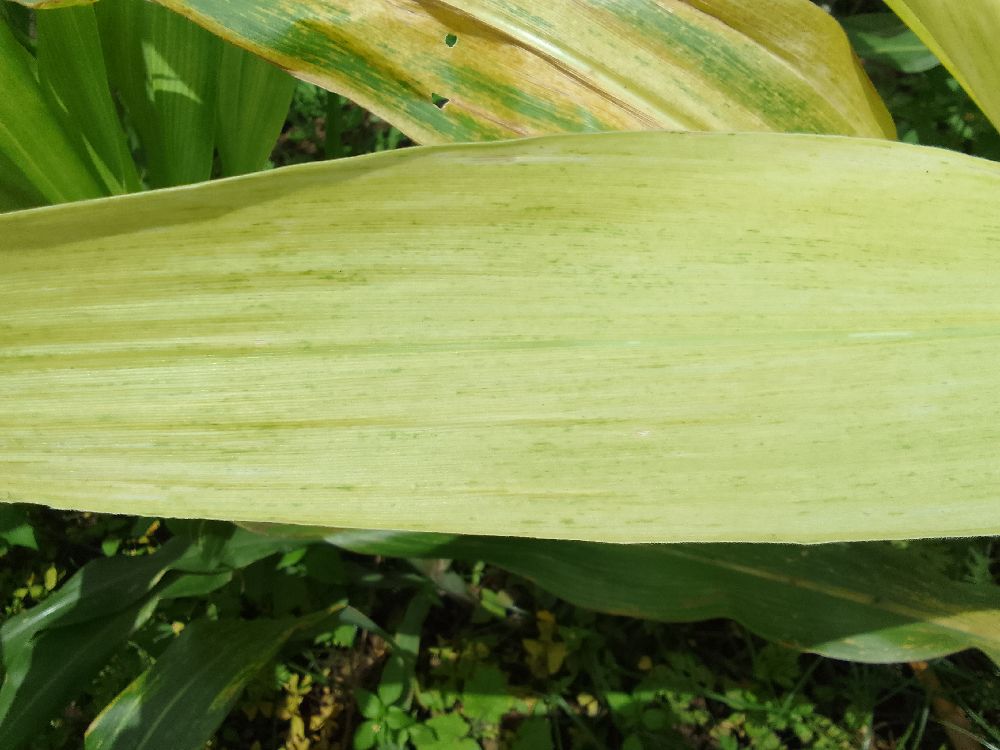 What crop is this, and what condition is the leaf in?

maize, maize lethal necrosis
